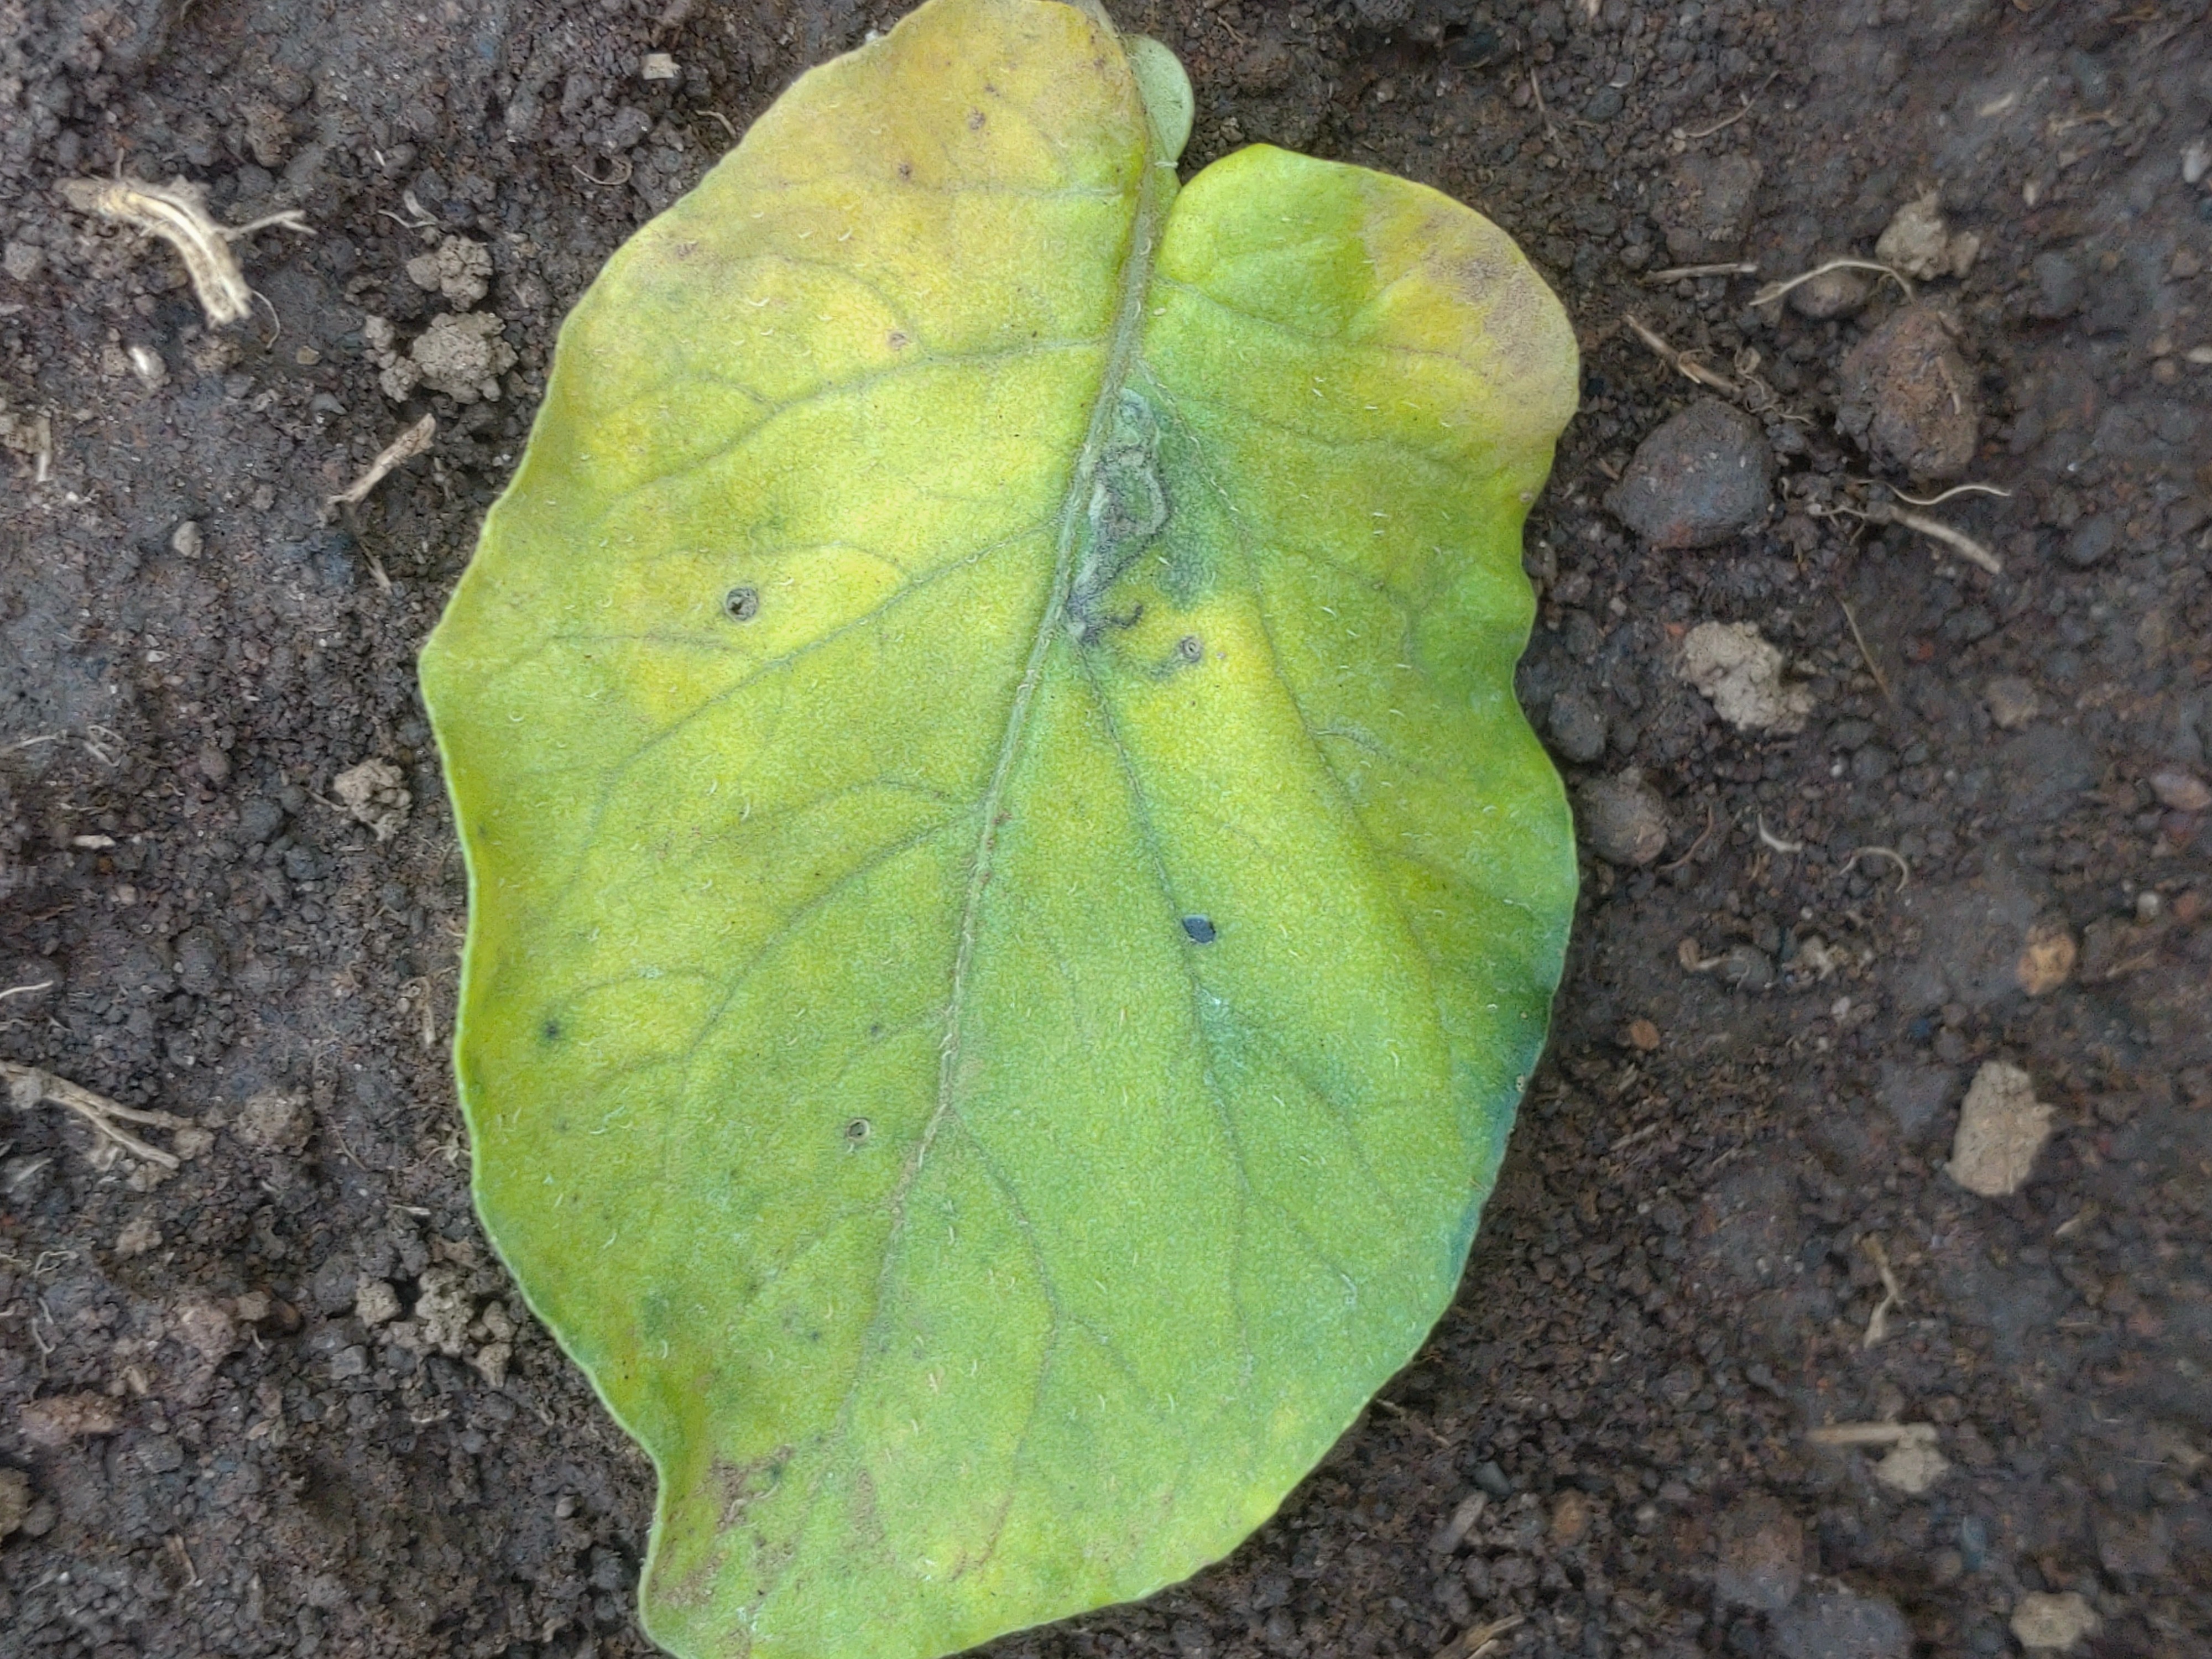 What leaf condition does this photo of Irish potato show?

late blight
